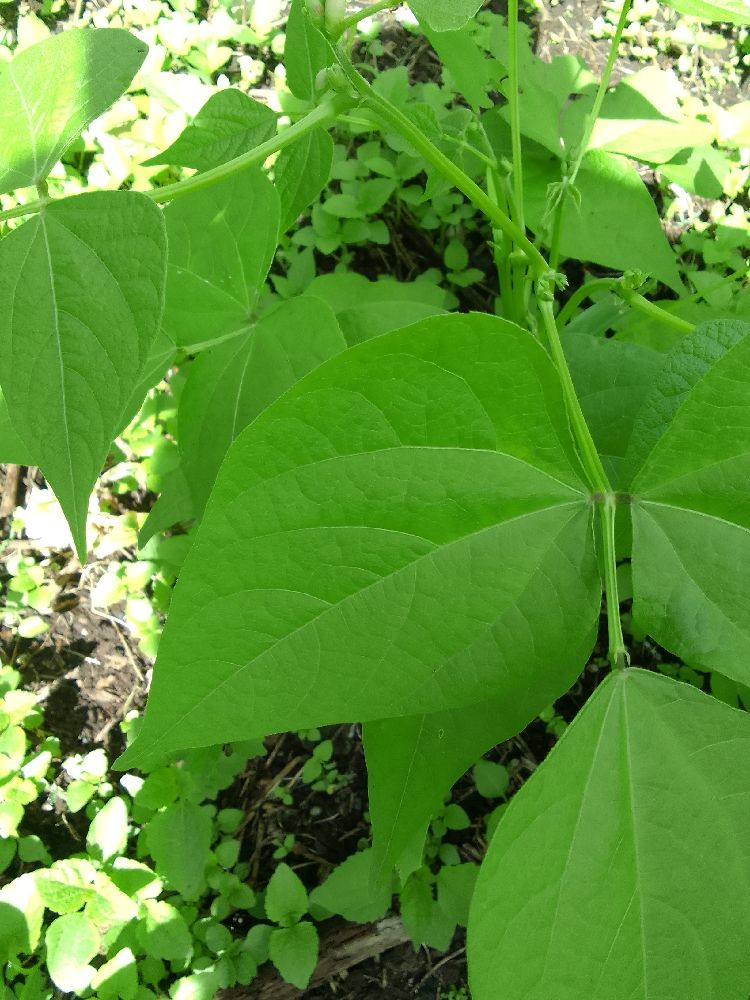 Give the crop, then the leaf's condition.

common bean, healthy
